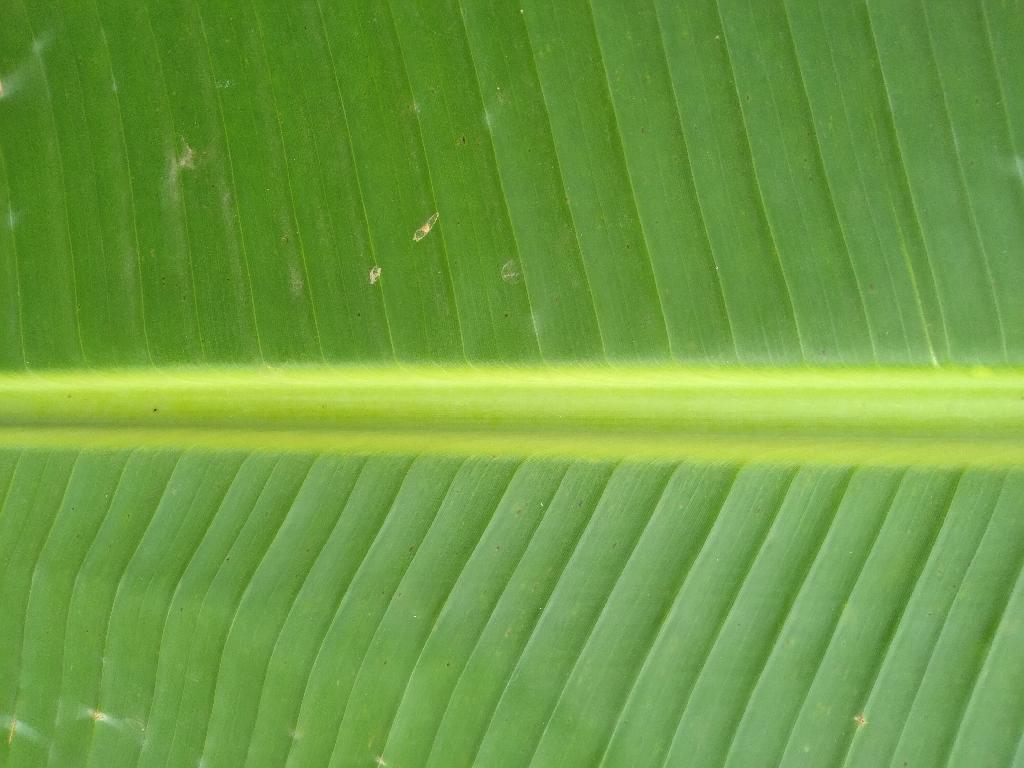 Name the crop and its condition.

banana, healthy
